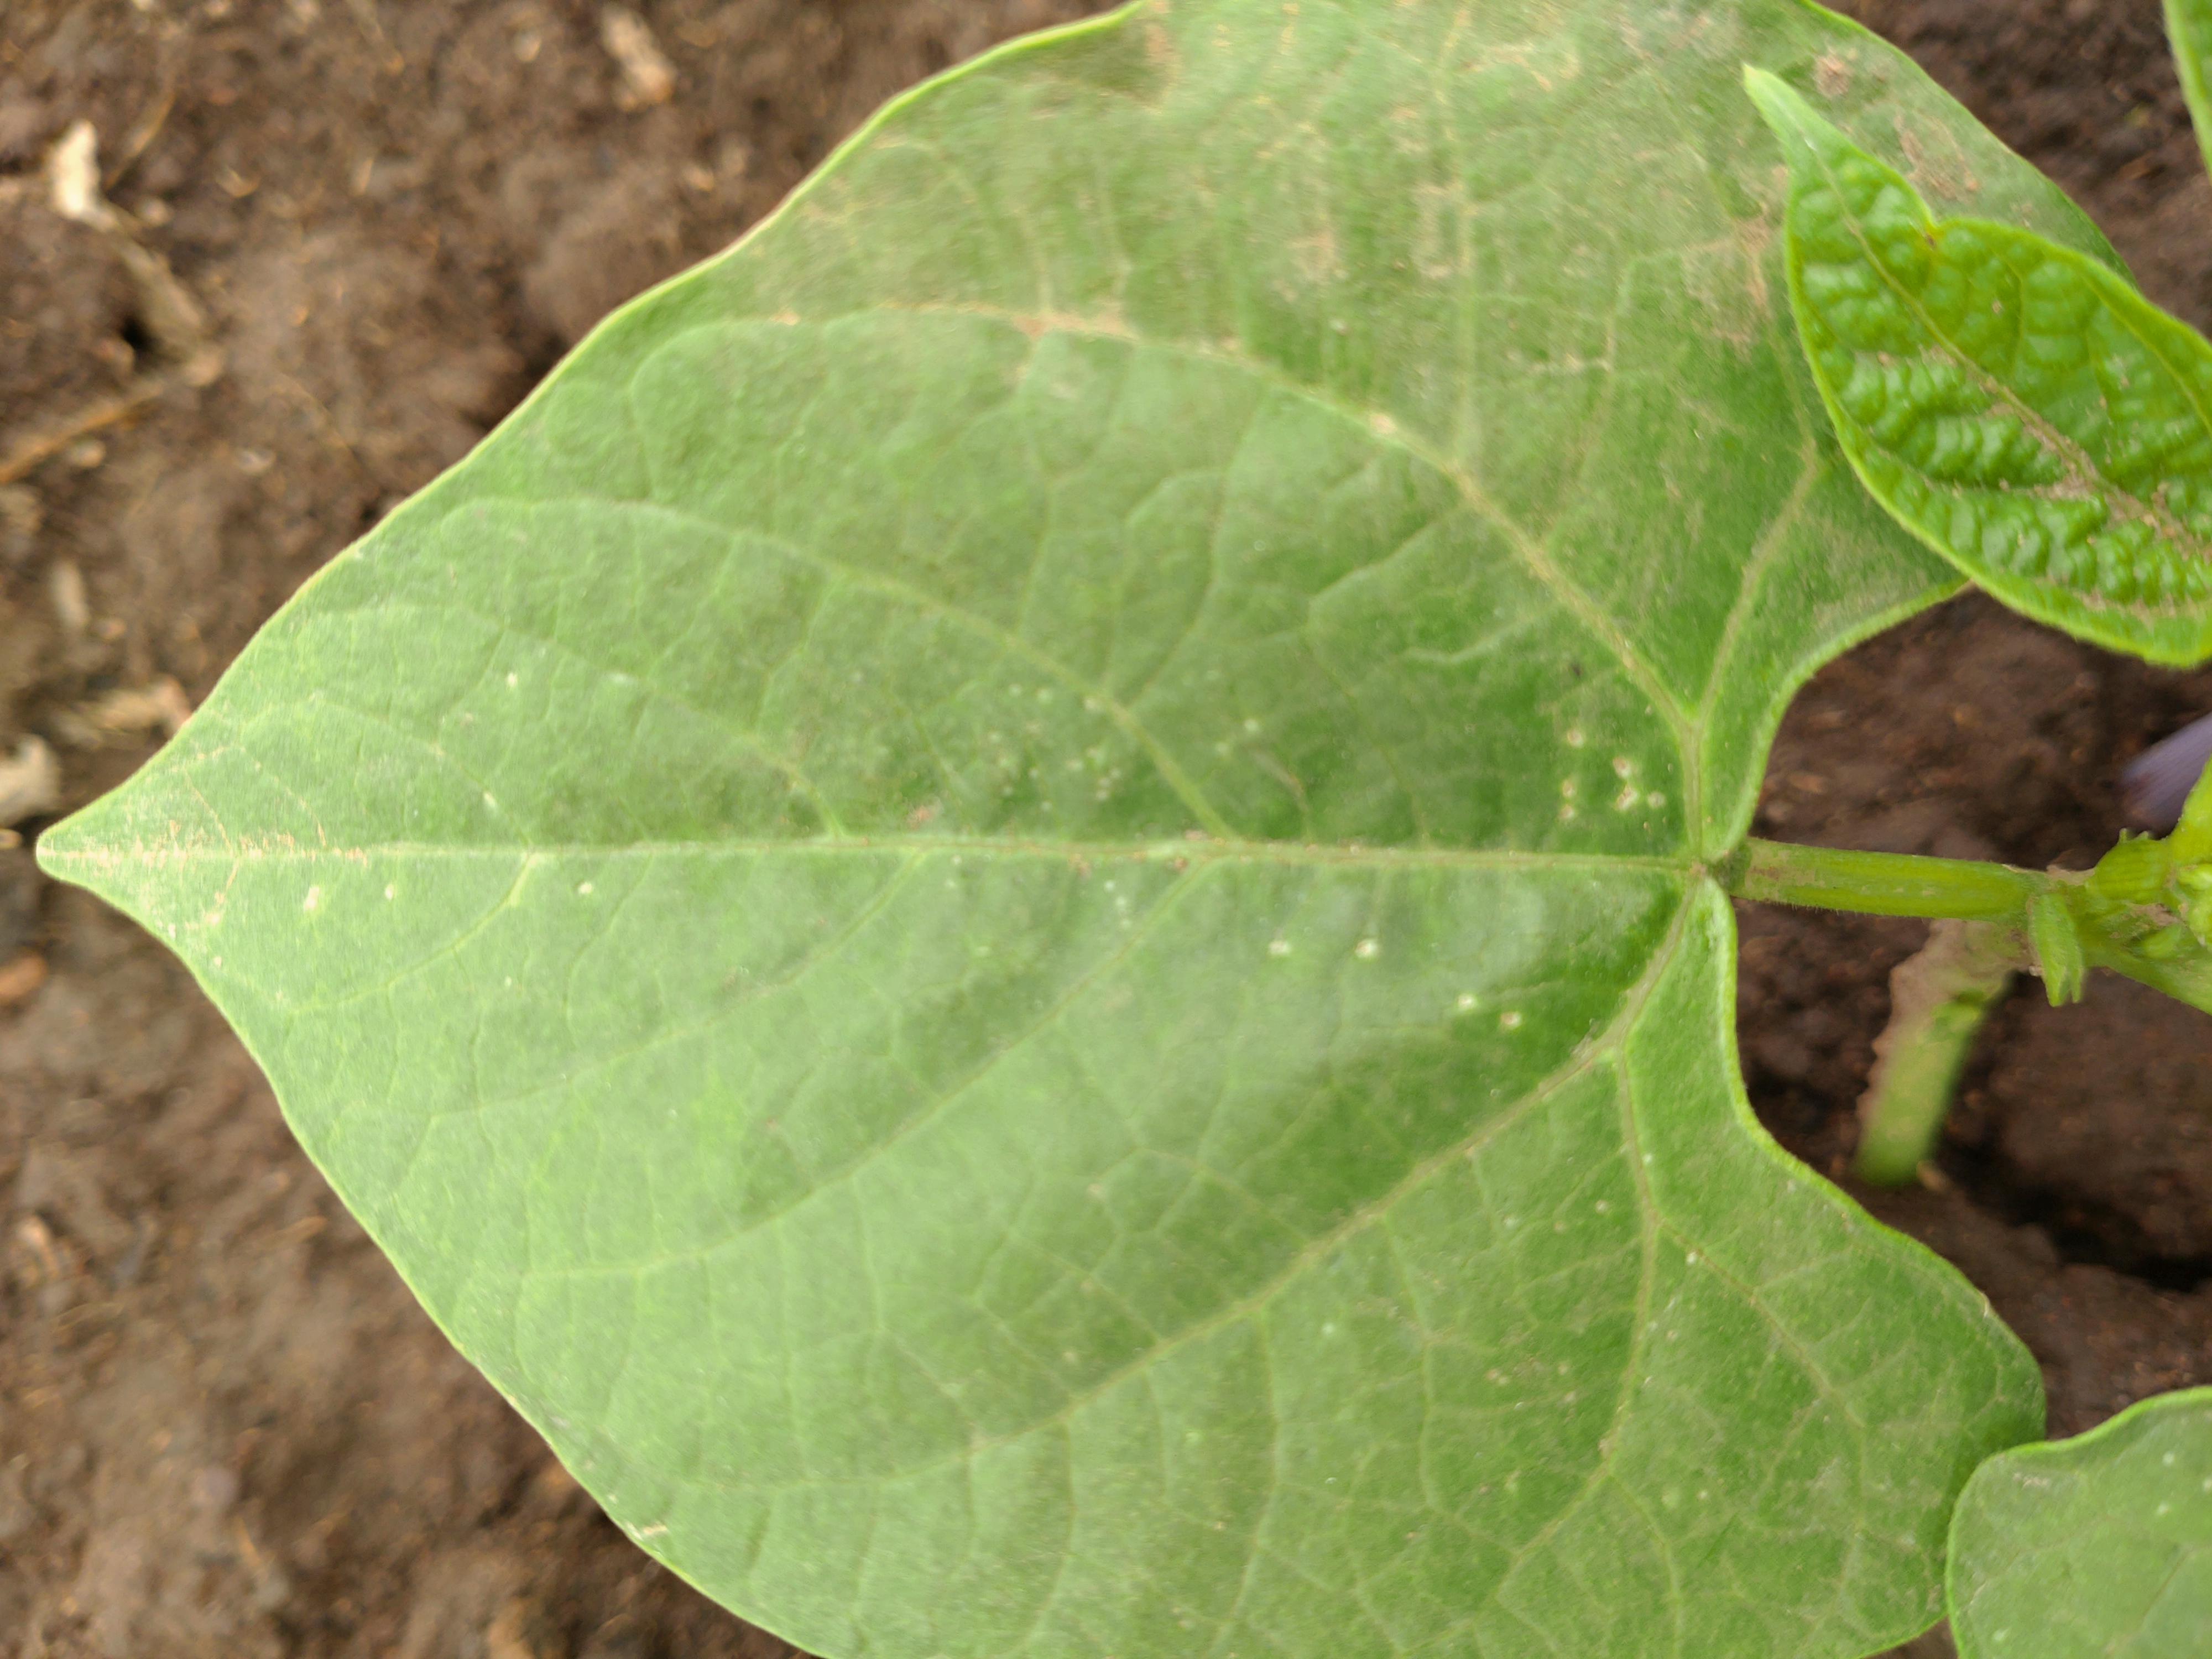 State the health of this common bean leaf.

healthy
